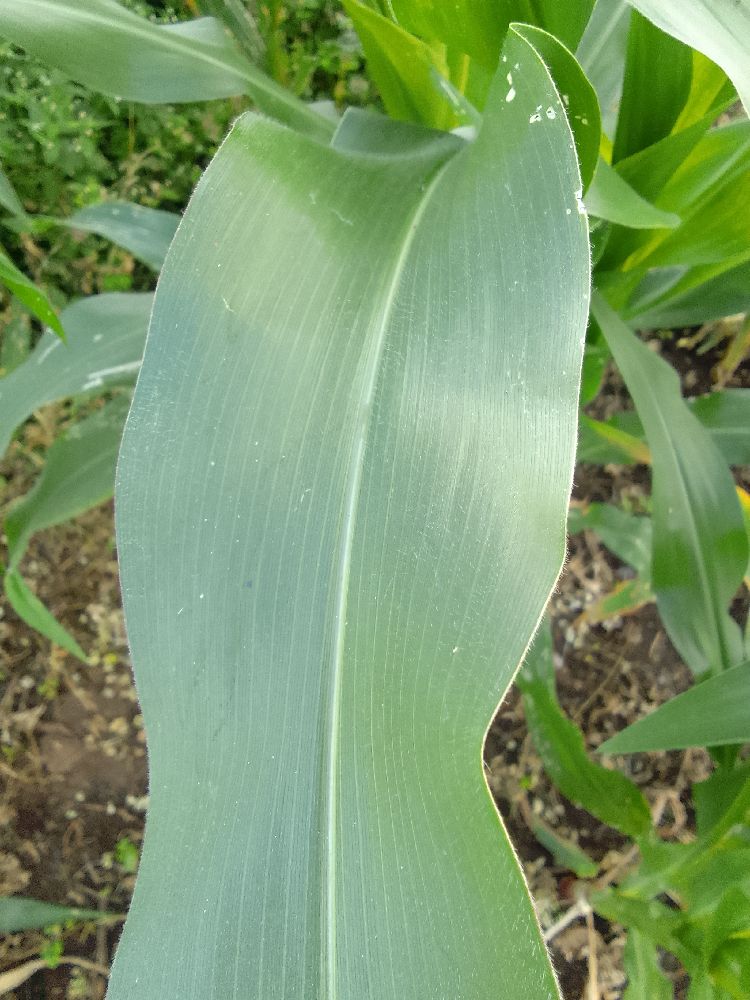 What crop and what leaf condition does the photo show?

maize, healthy
